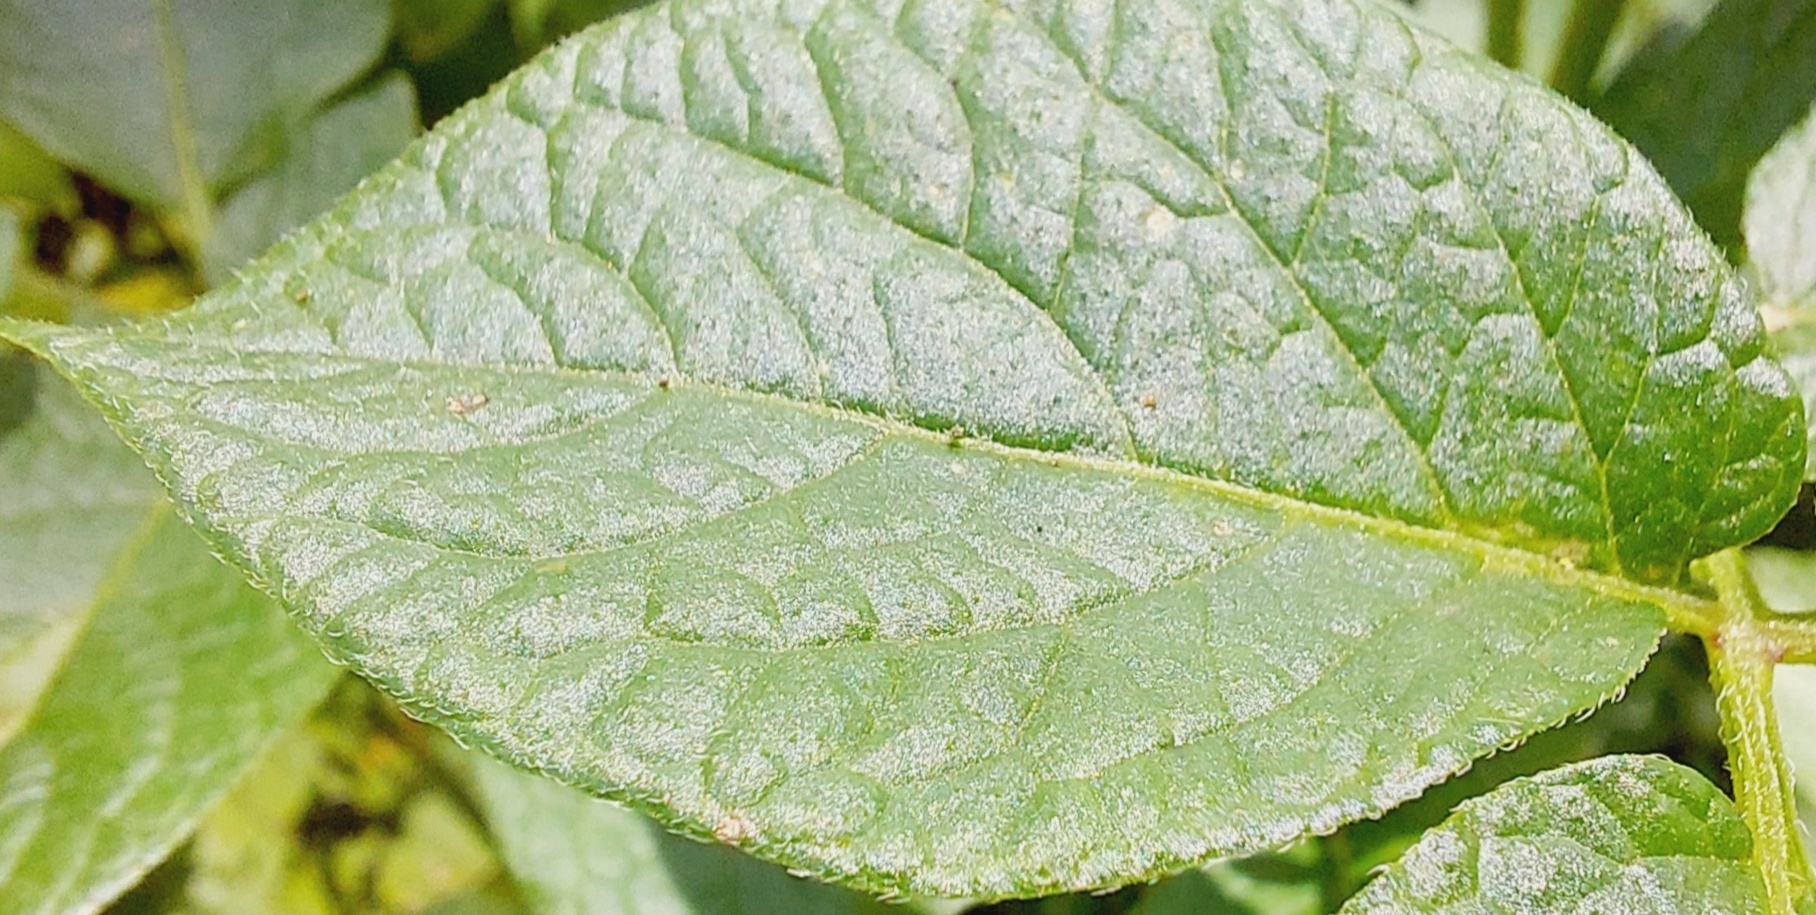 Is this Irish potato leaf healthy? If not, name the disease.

healthy
